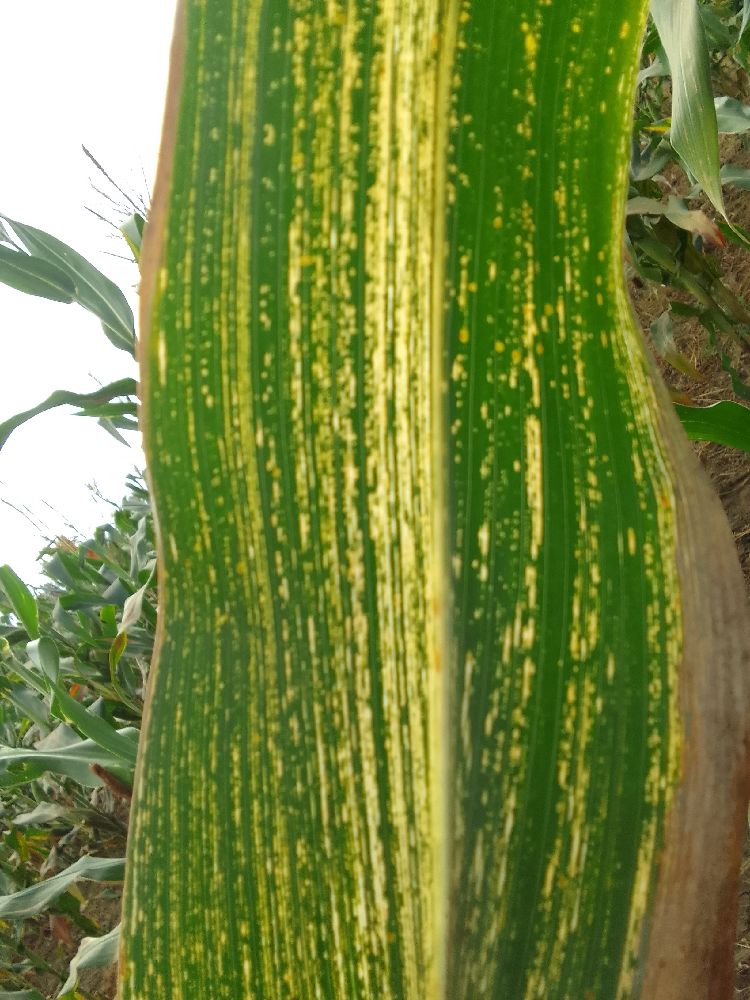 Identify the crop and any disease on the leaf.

maize, maize streak virus
